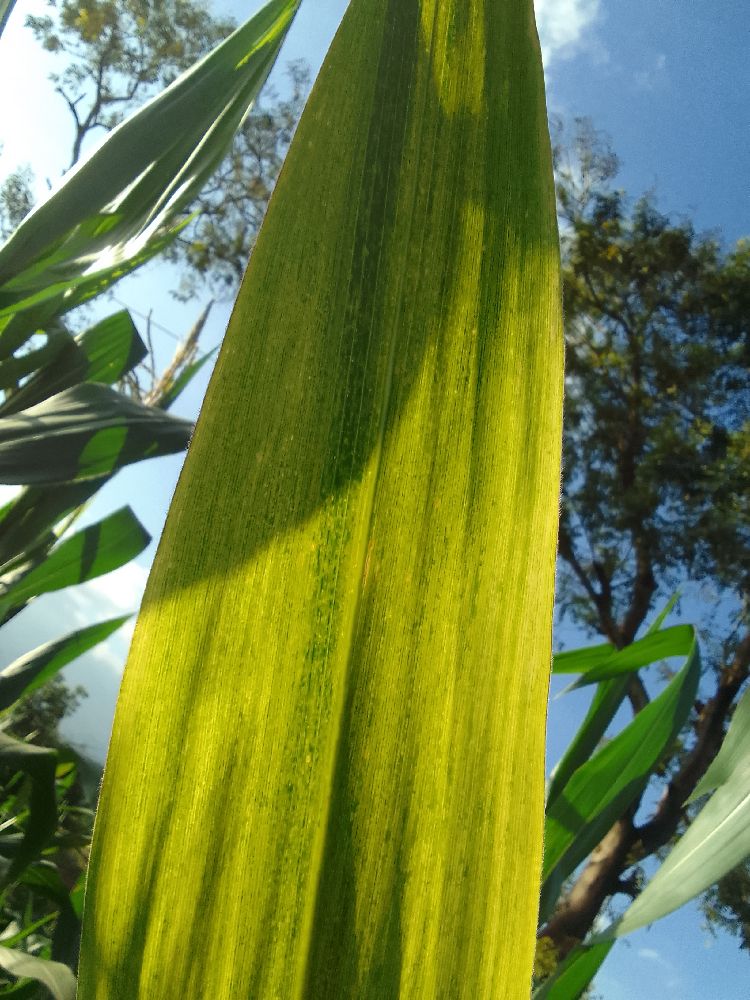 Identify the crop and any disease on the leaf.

maize, maize lethal necrosis
